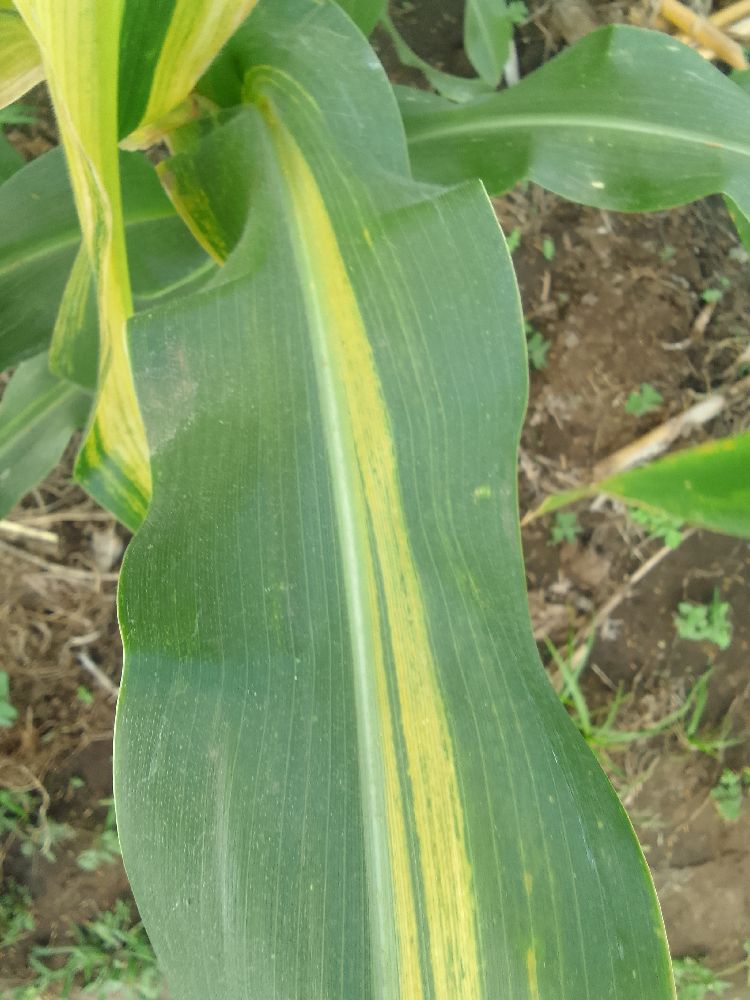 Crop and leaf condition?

maize, maize lethal necrosis
